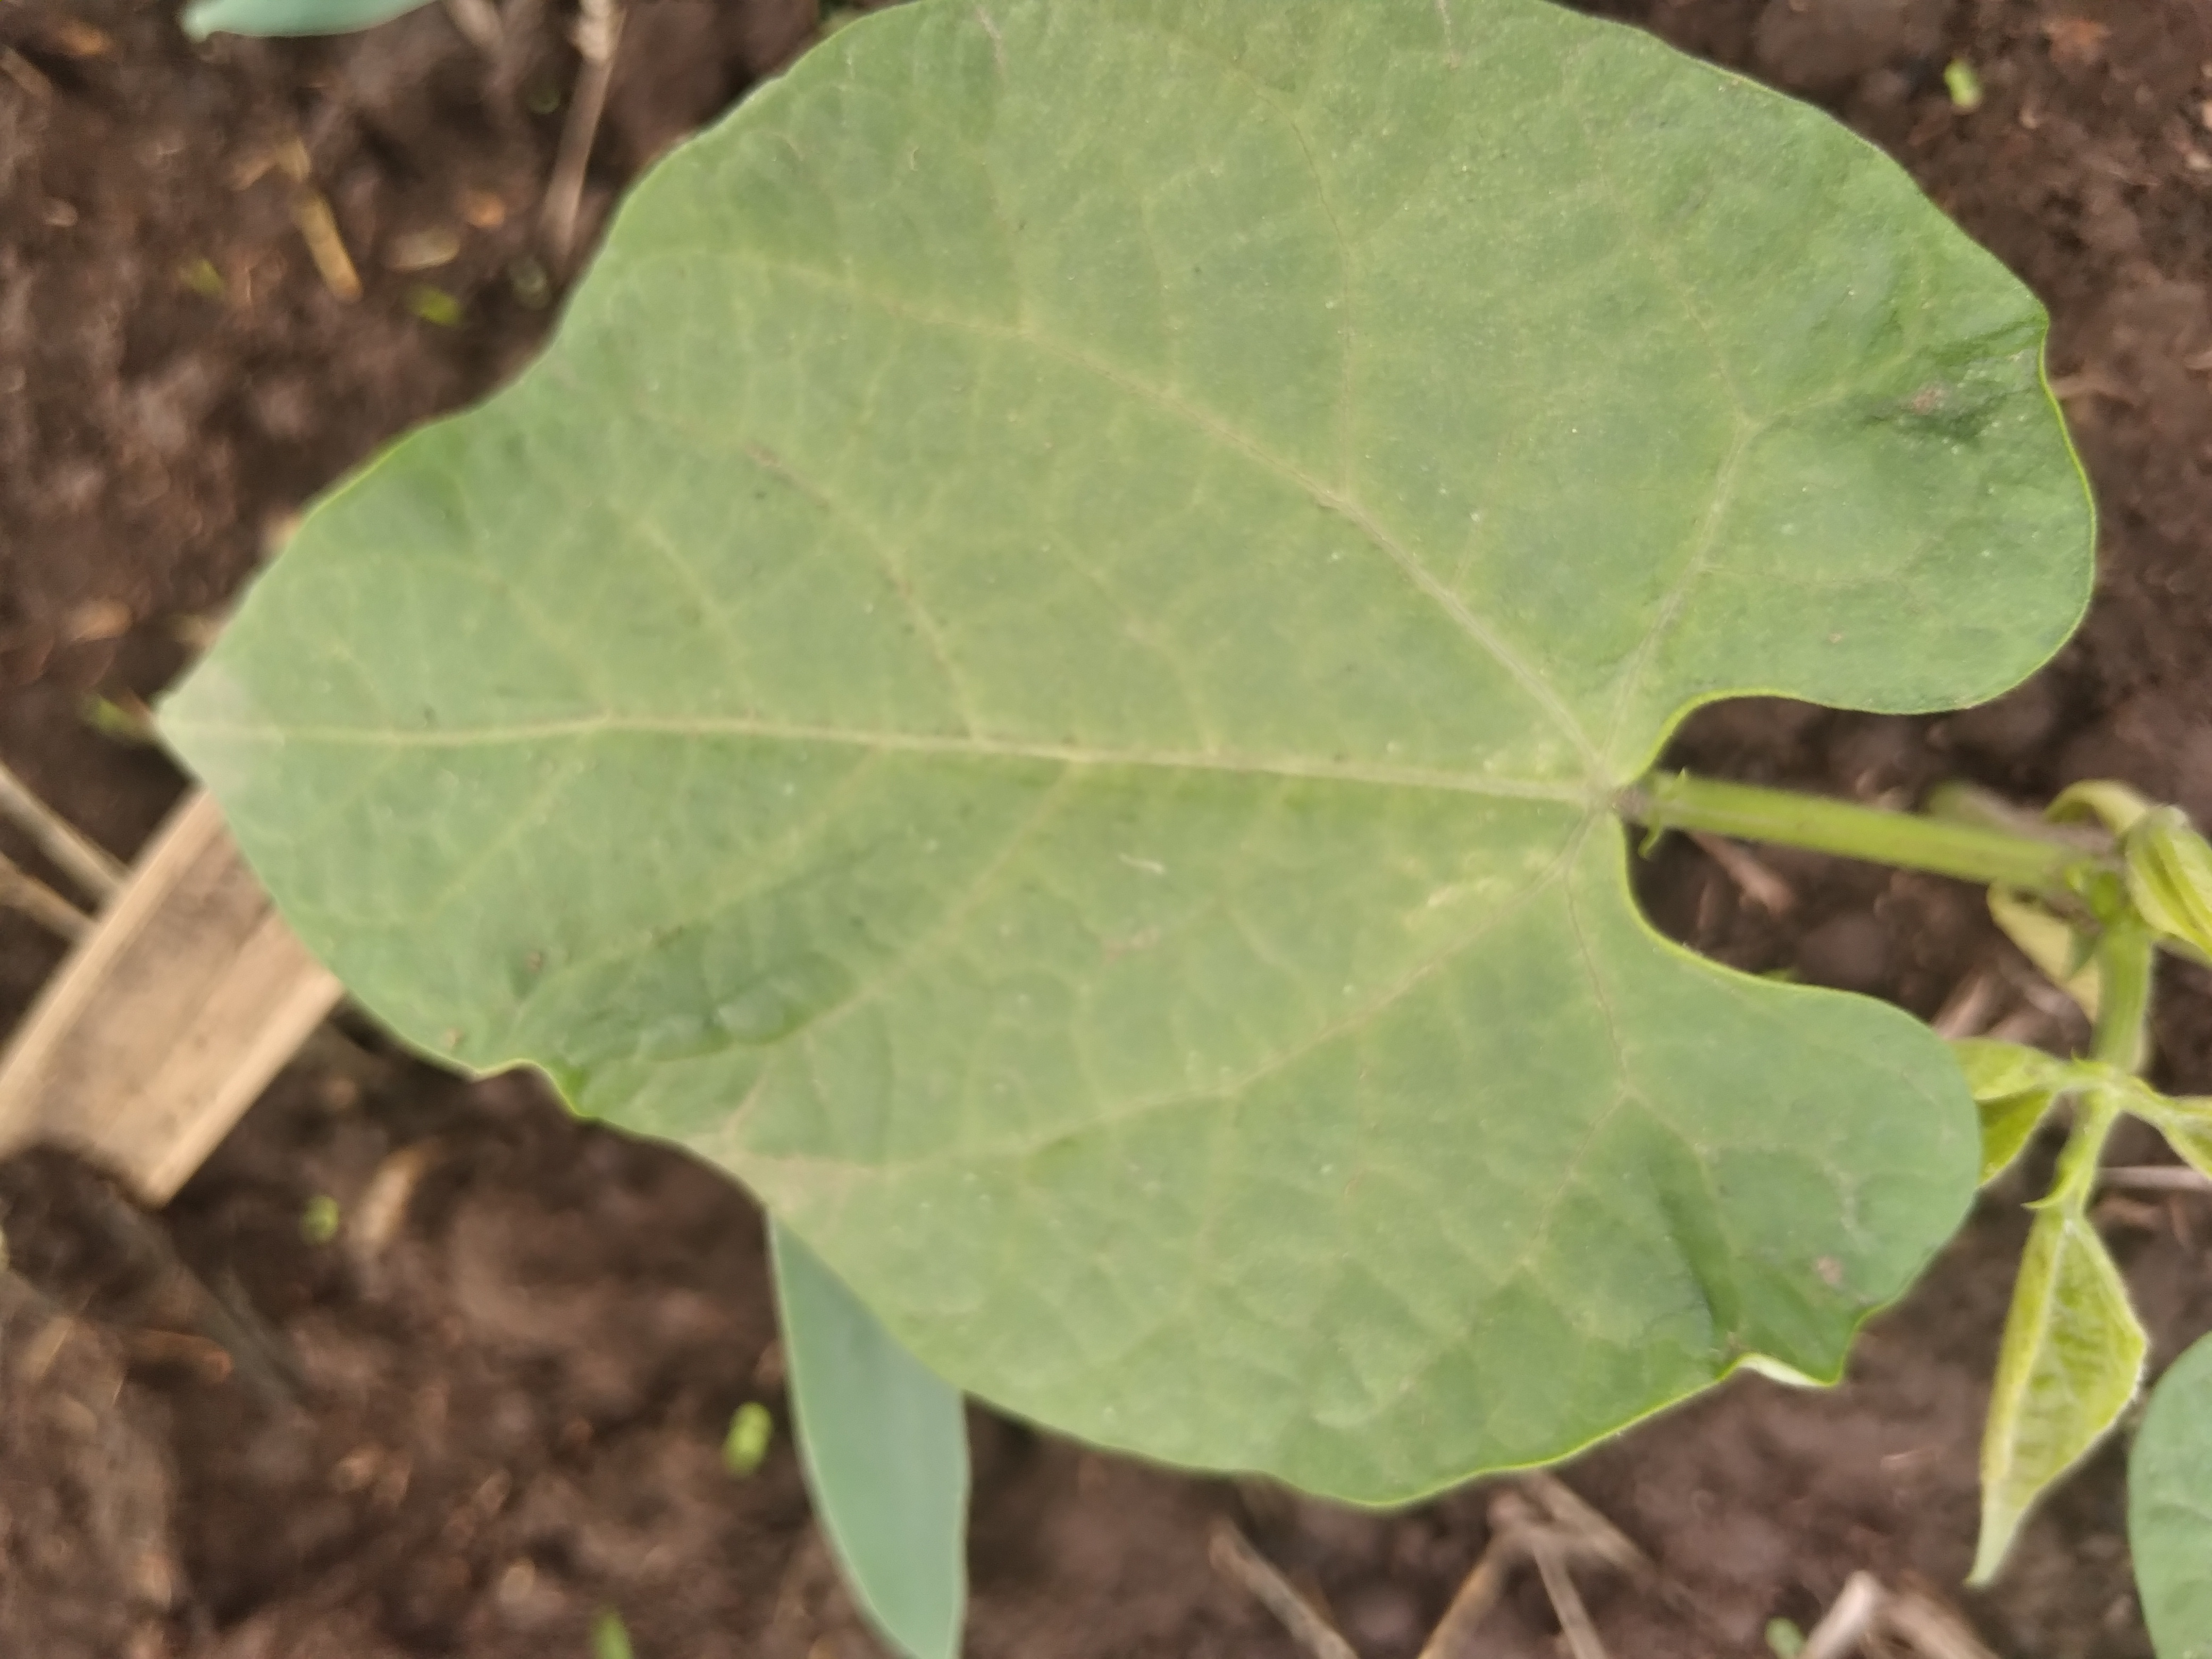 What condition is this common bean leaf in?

healthy
